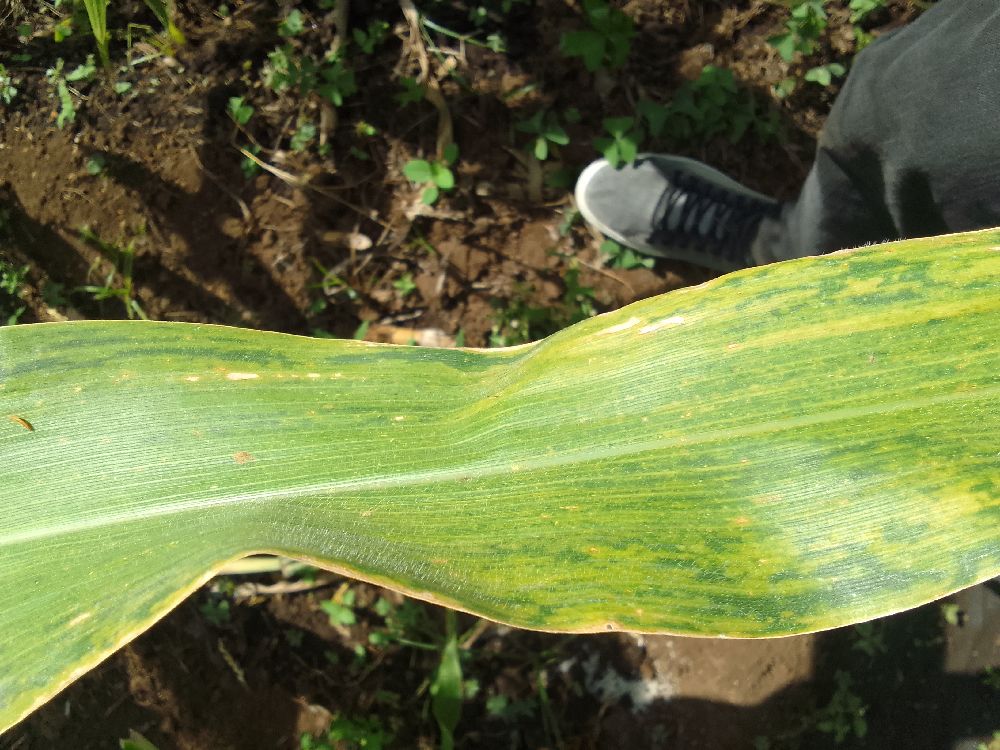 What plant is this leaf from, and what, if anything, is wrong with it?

maize, maize lethal necrosis
